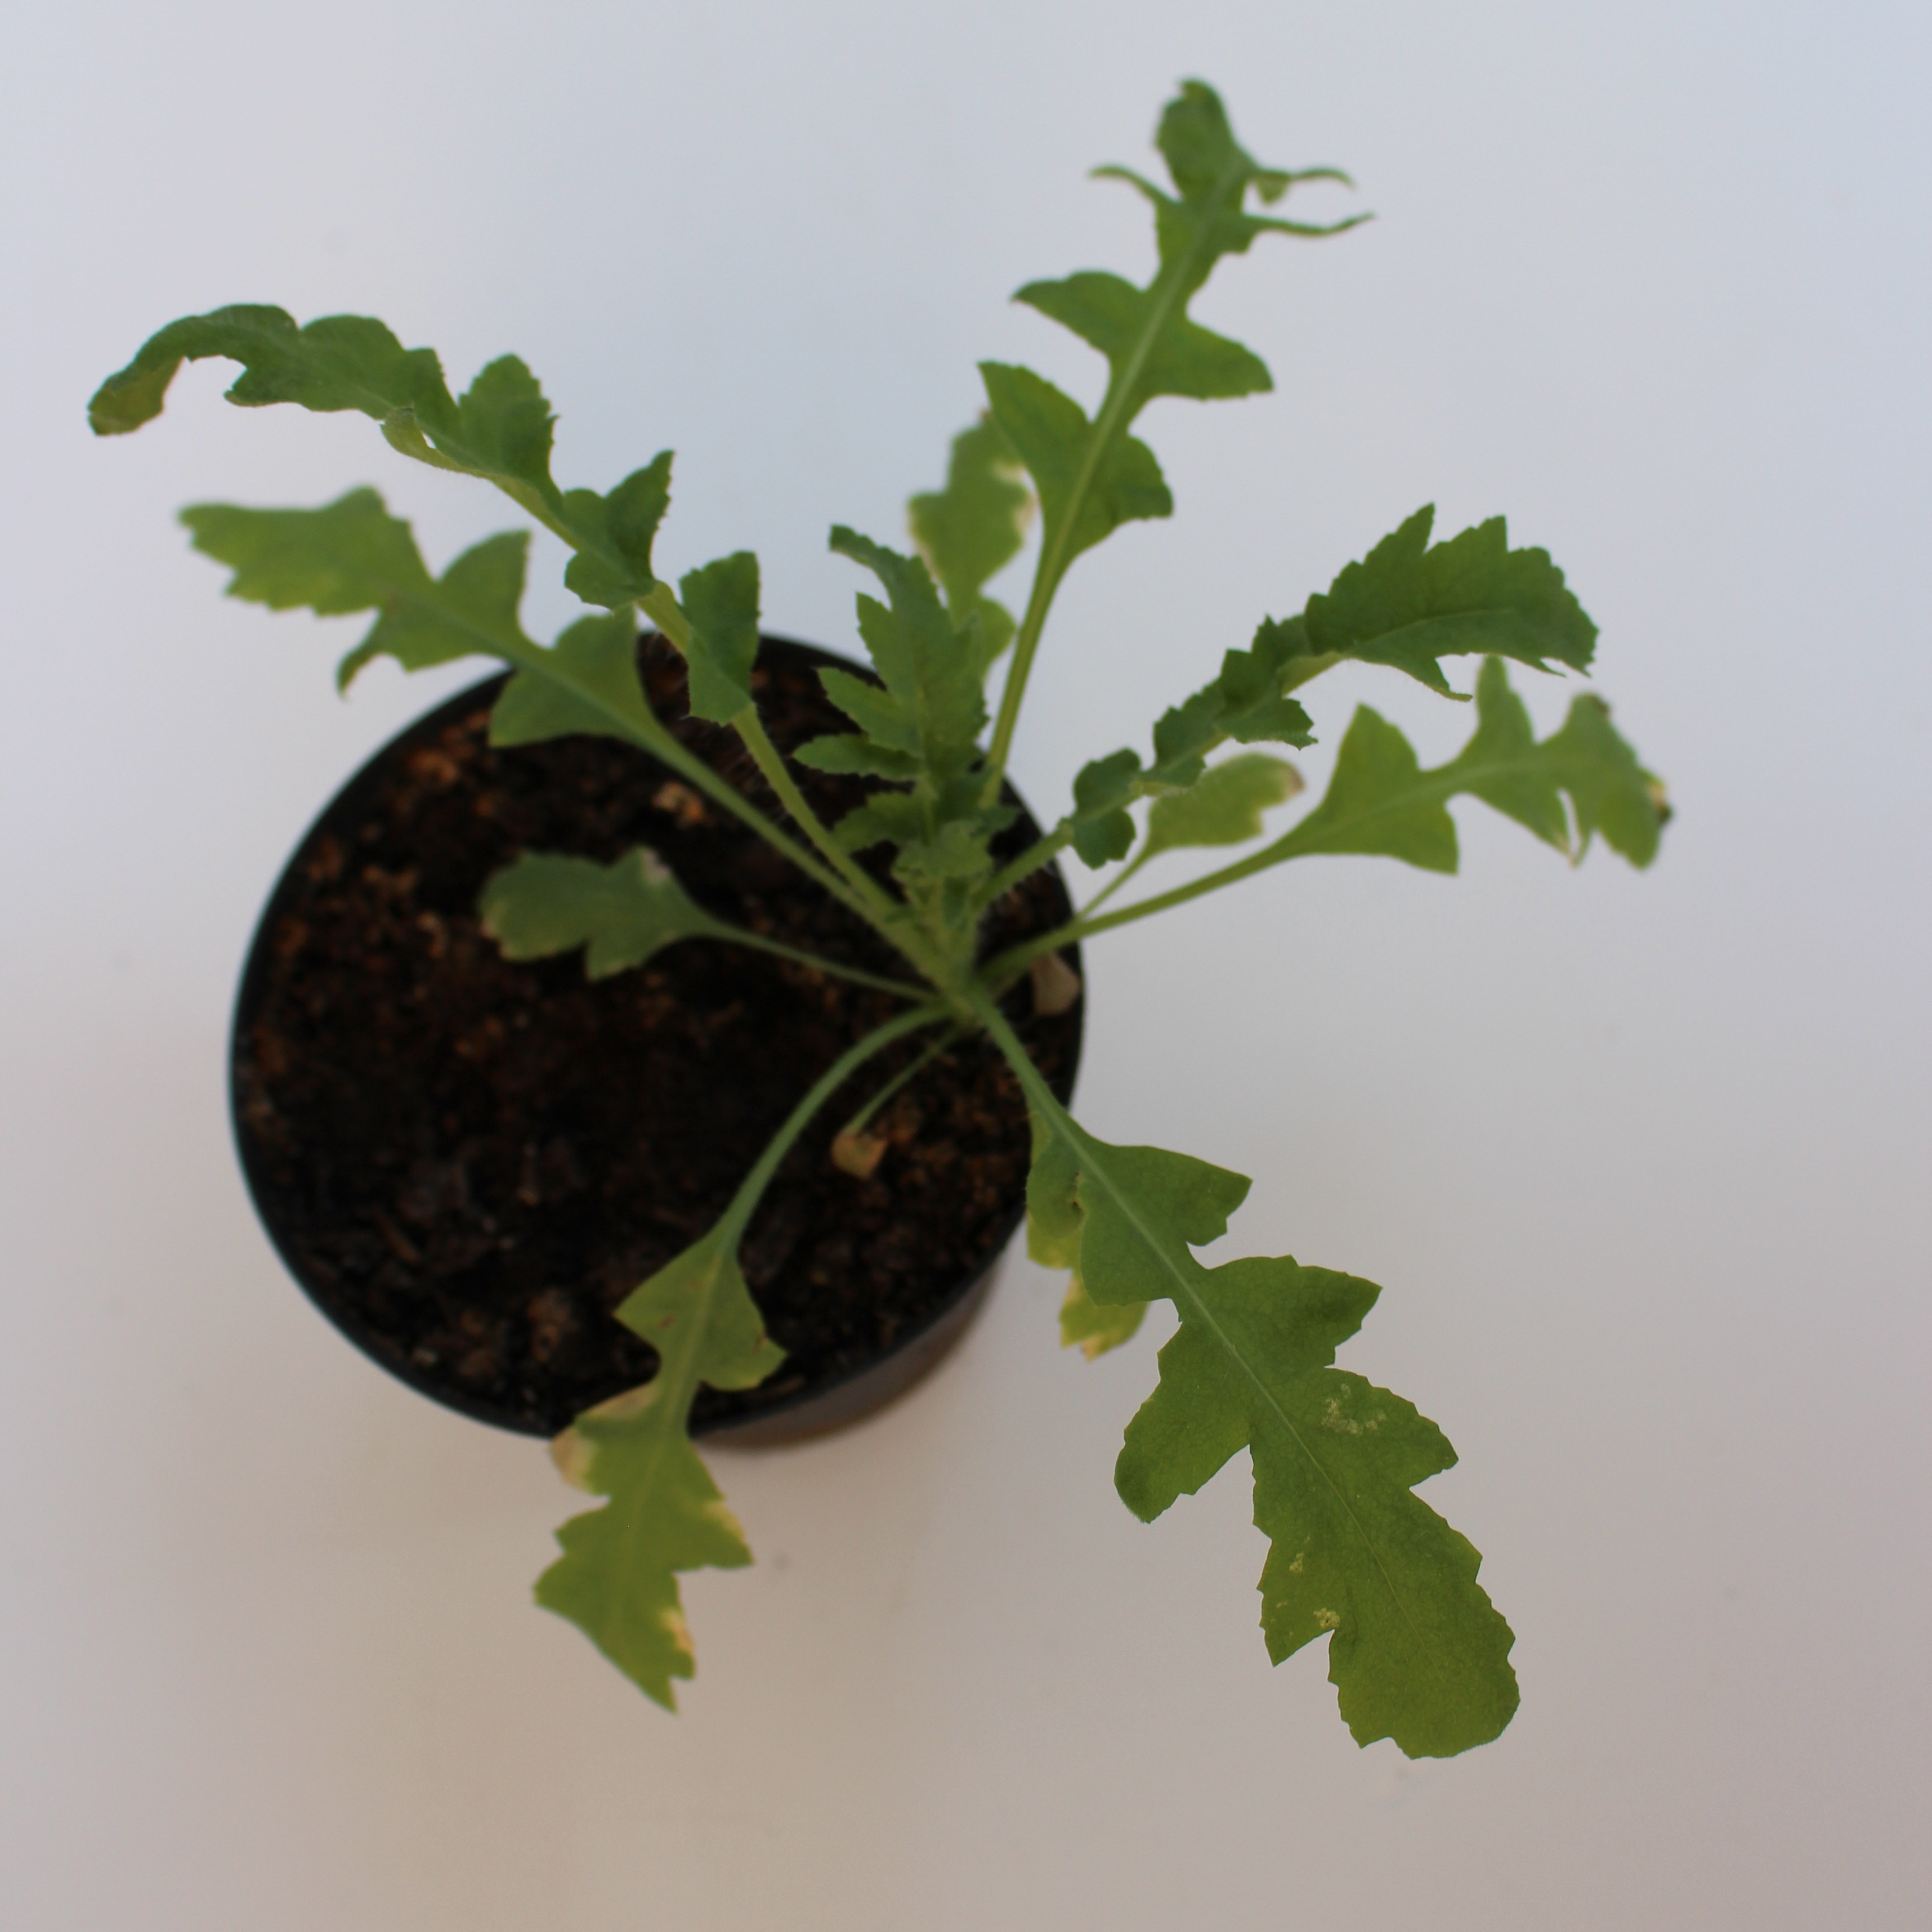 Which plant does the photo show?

Papaver rhoeas
